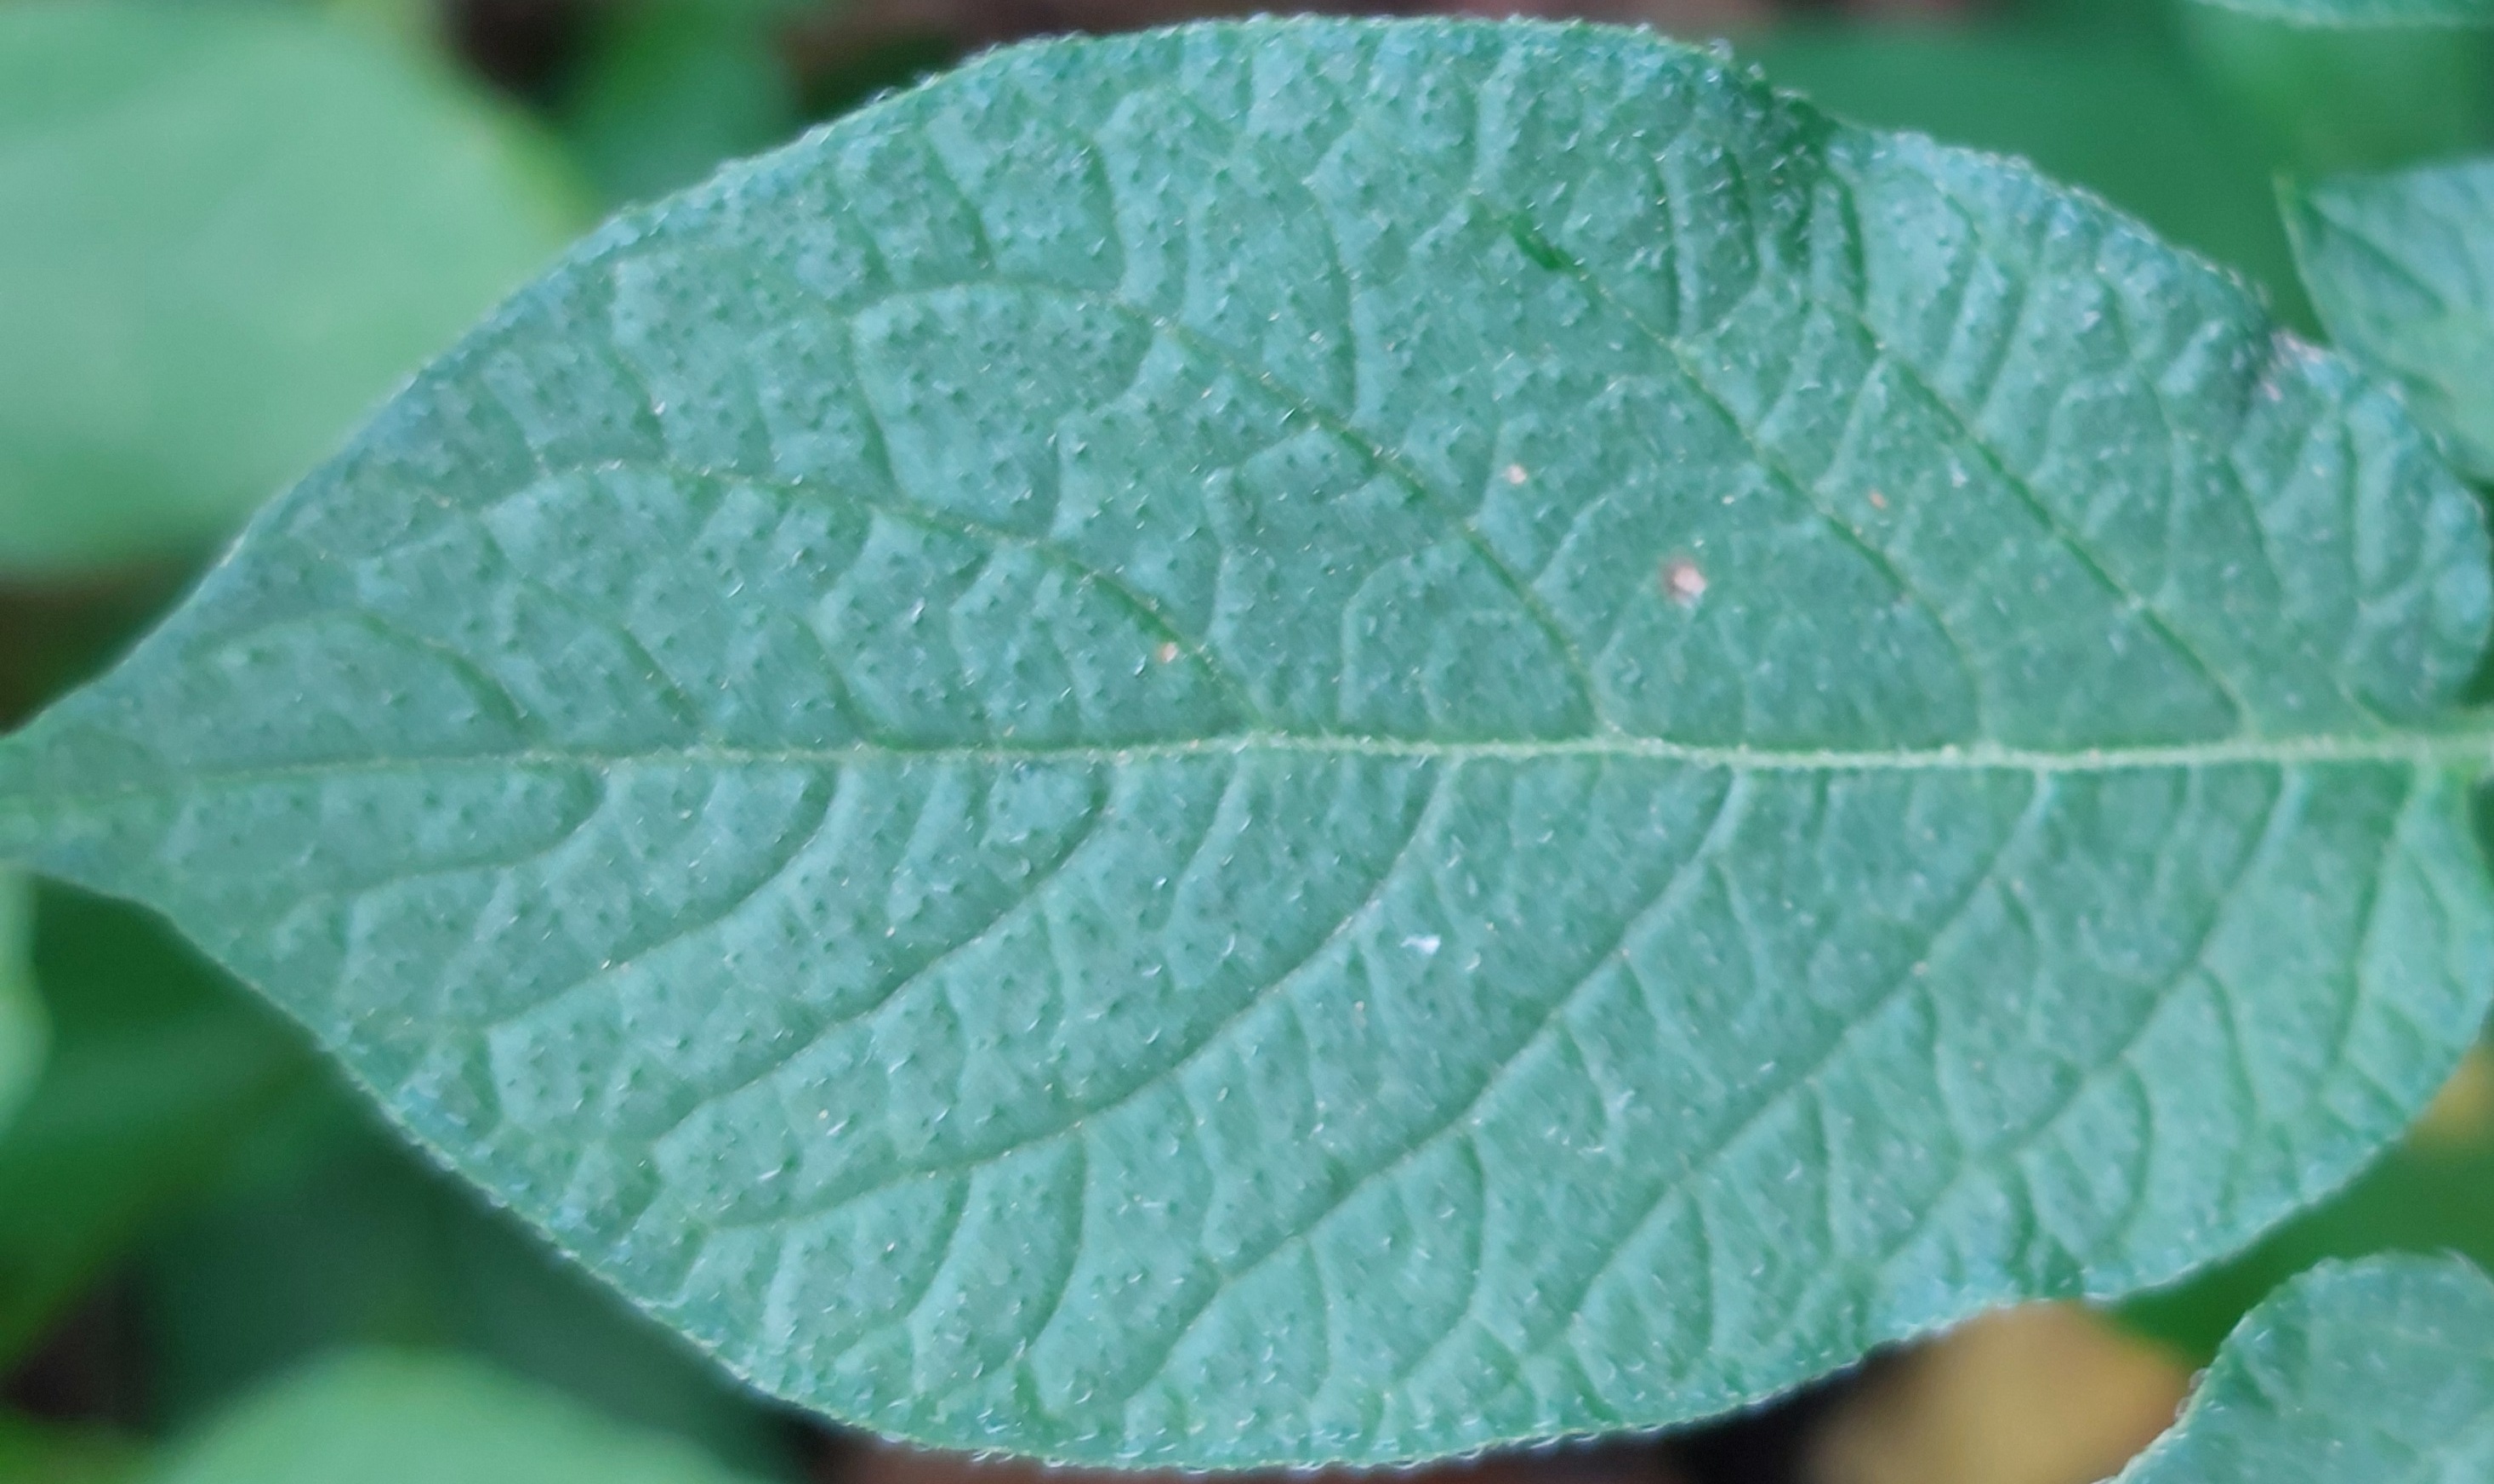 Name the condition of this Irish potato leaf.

healthy
